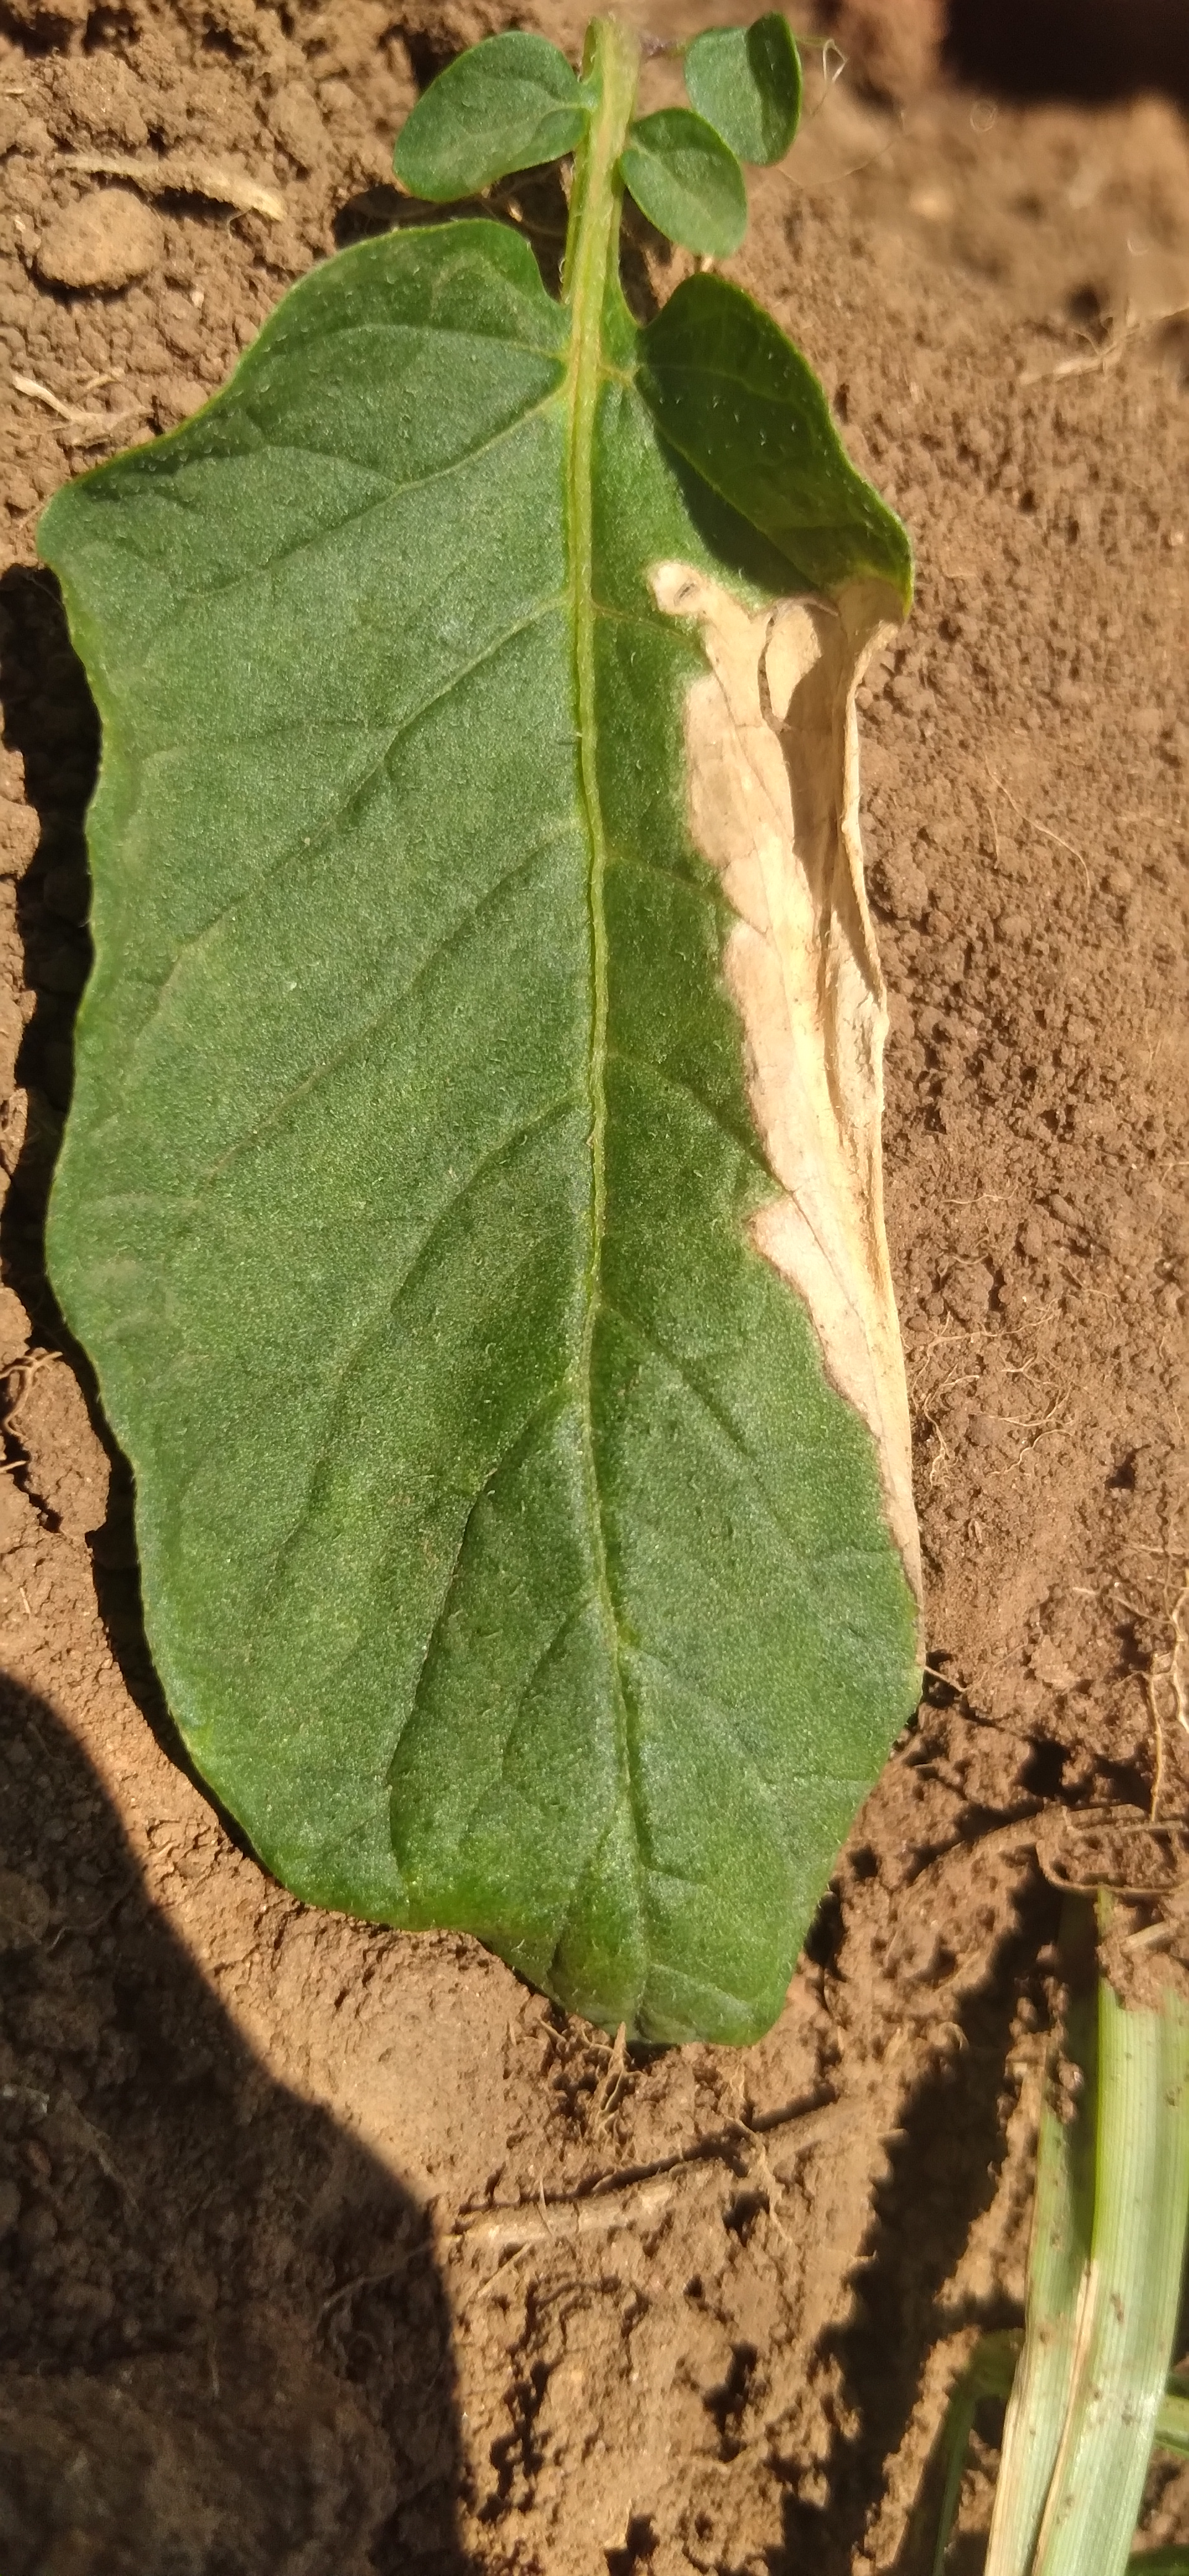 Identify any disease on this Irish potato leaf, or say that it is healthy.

early blight
